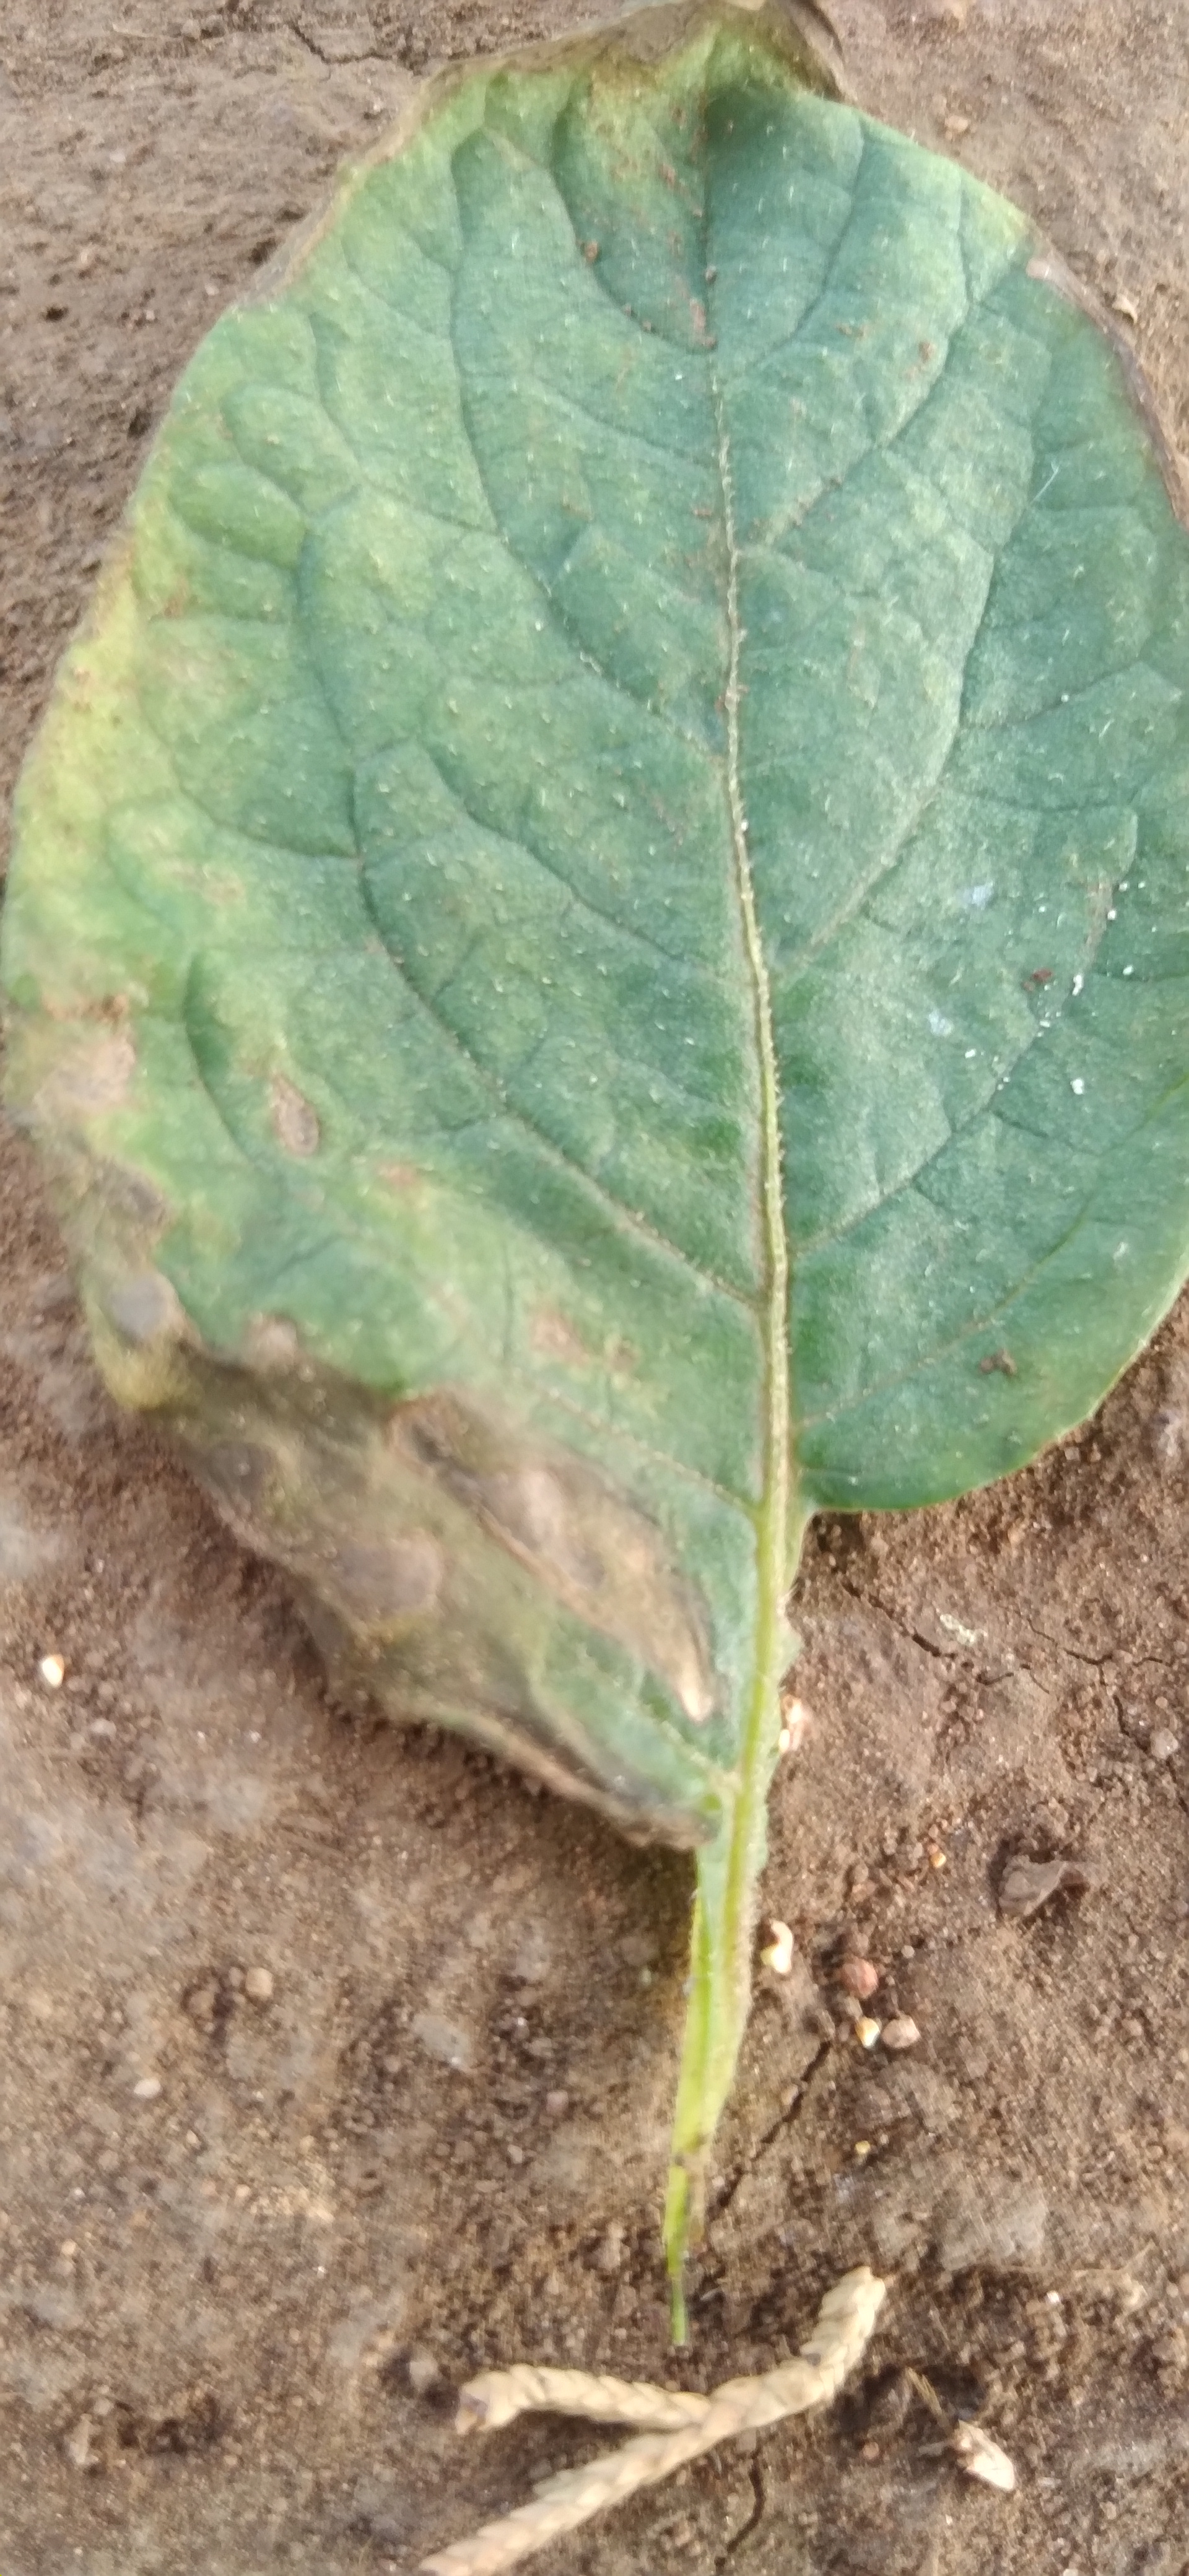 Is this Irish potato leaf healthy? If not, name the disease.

early blight
